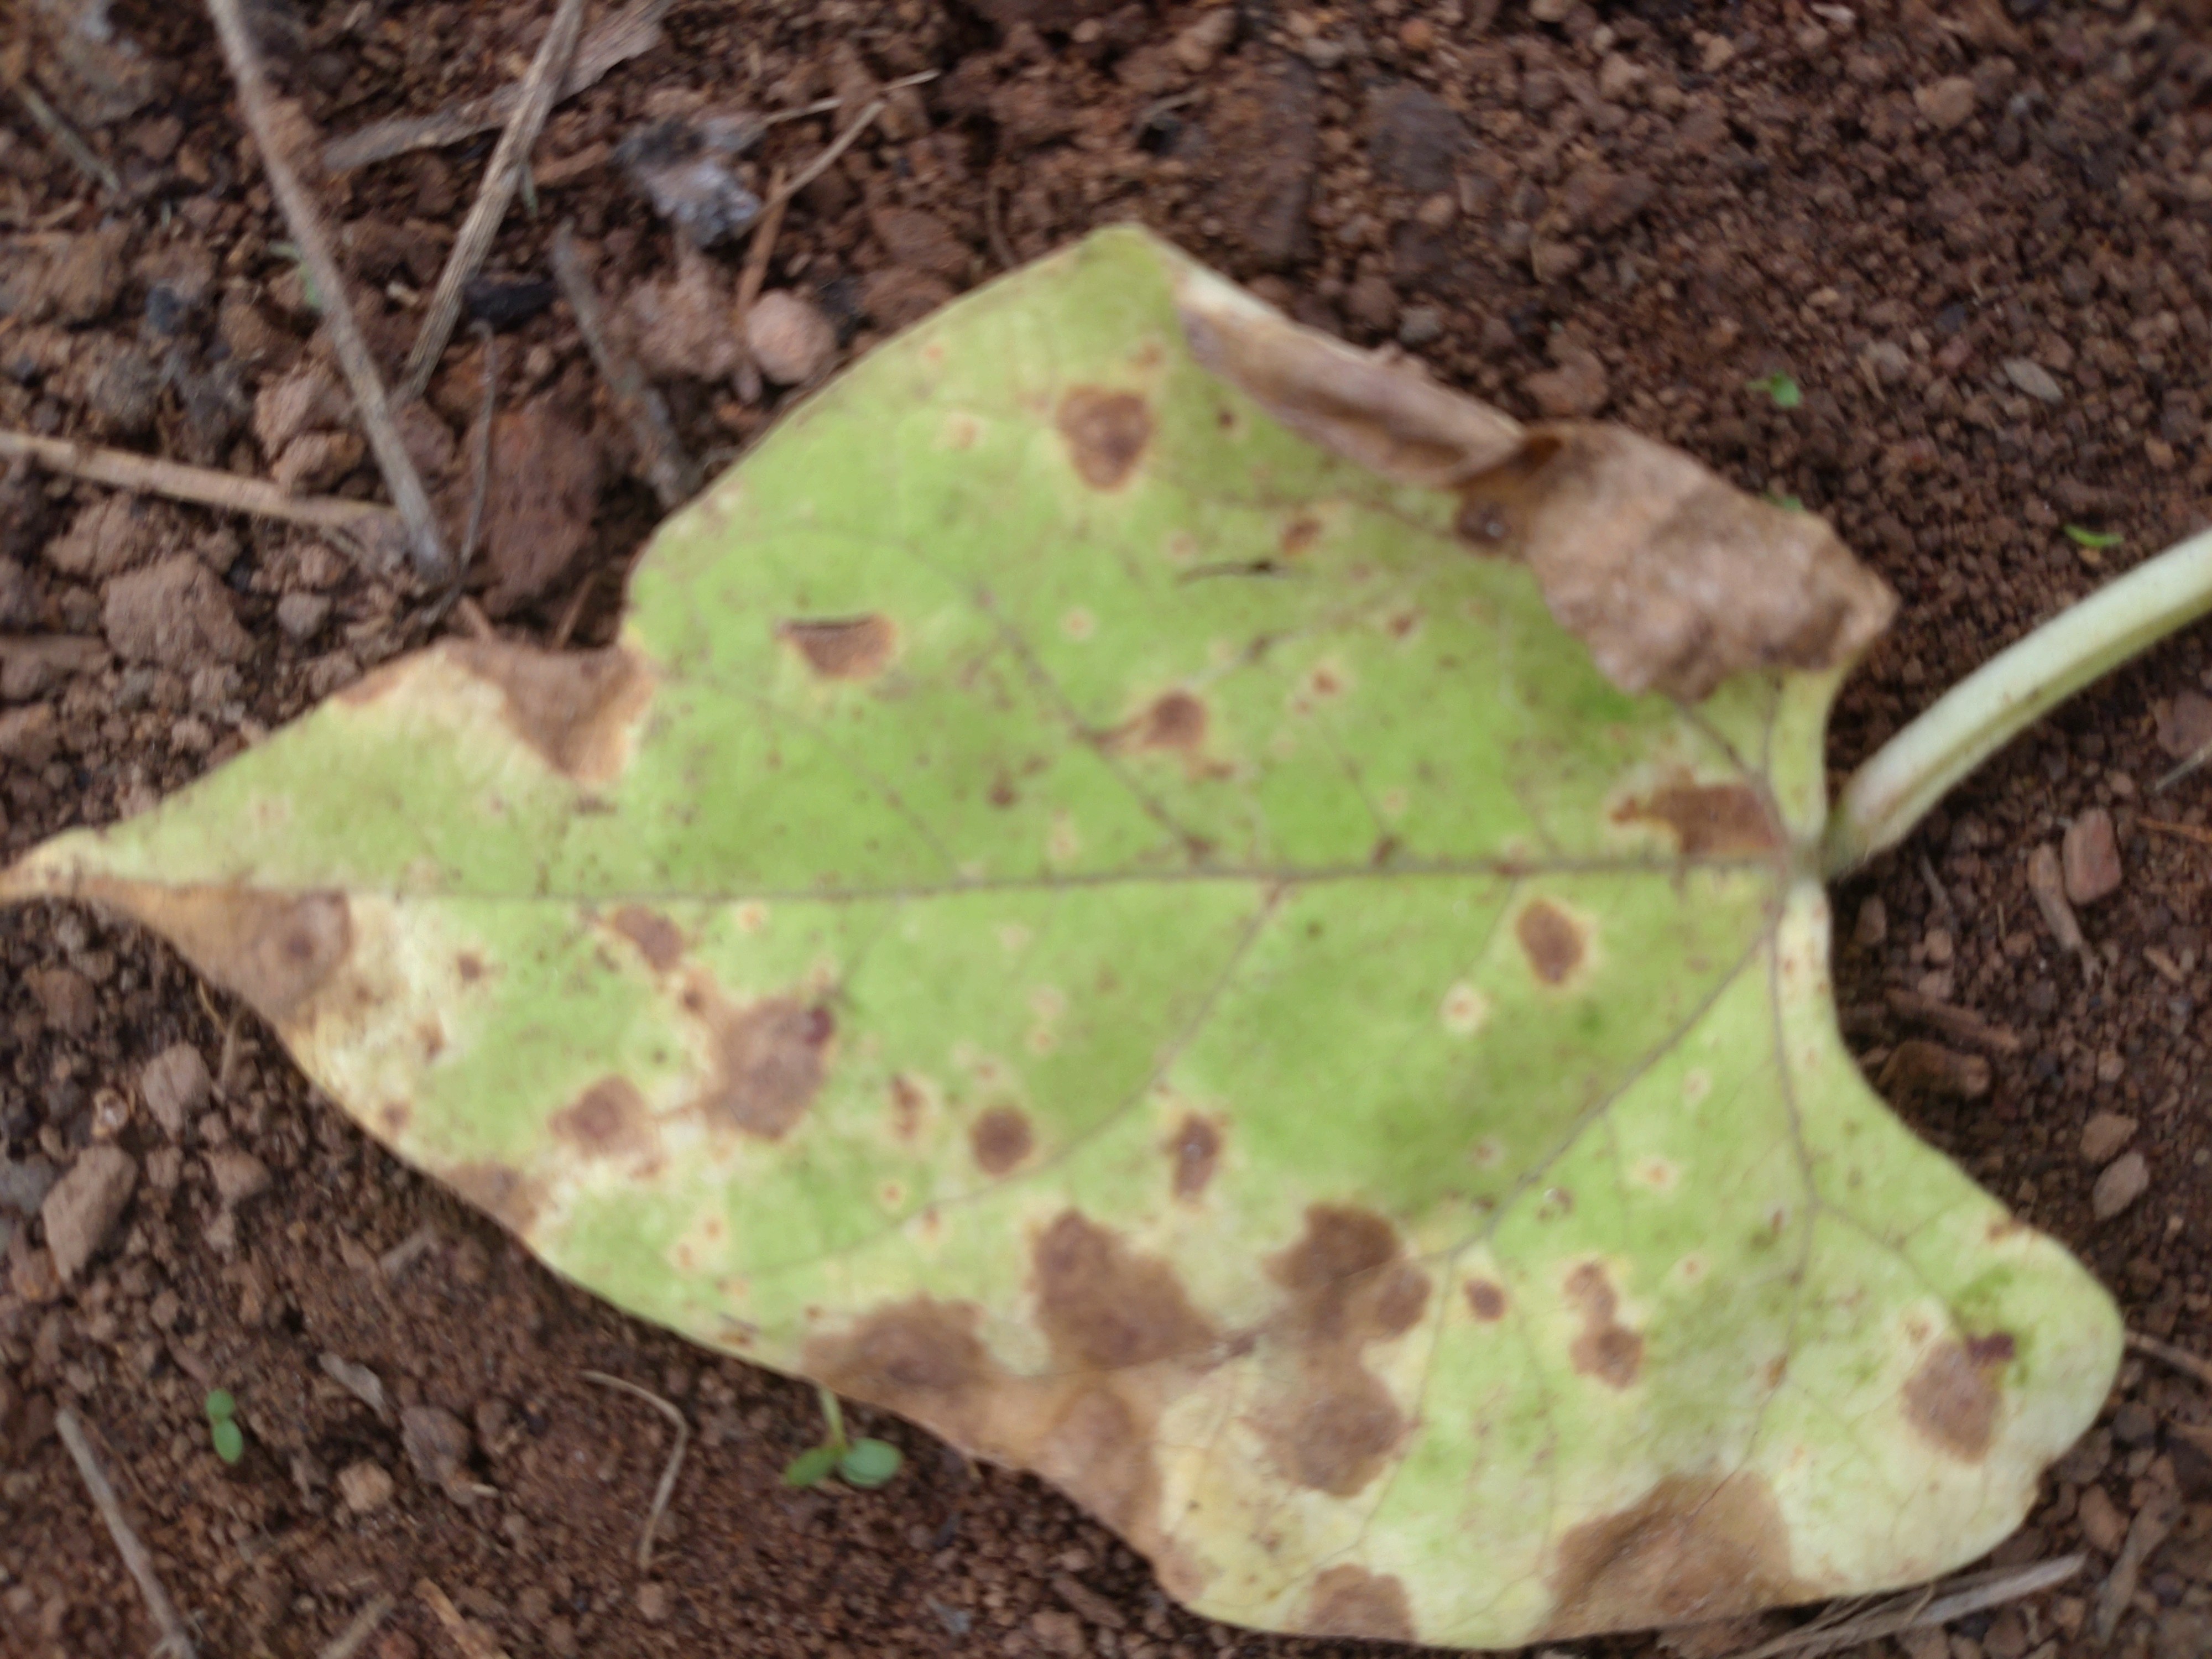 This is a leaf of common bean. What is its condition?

anthracnose
